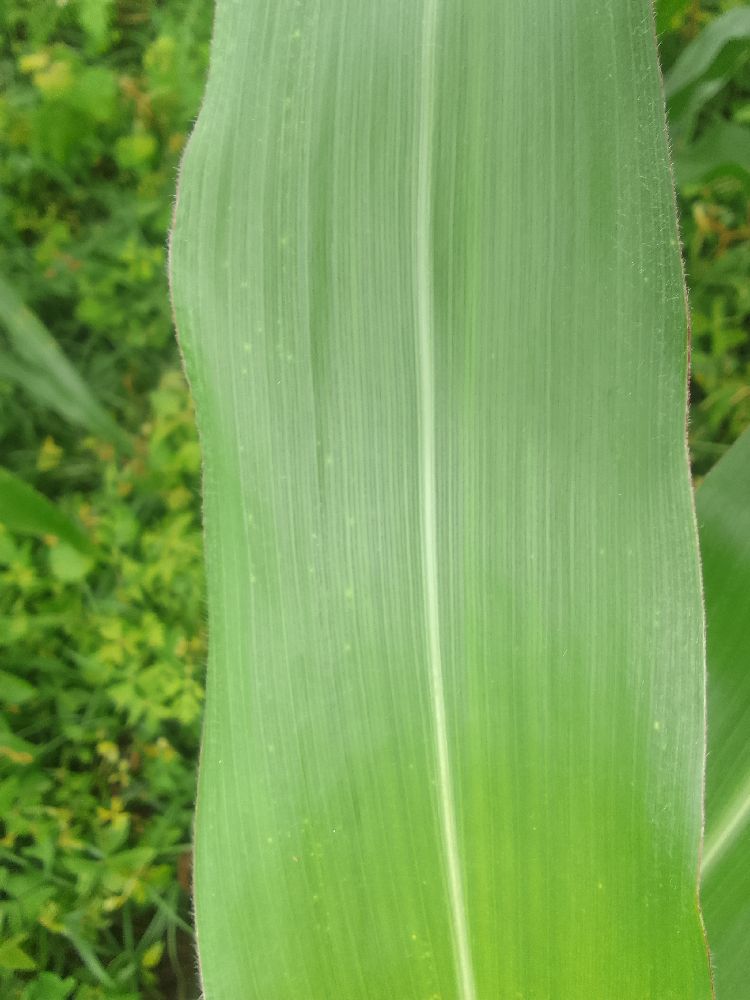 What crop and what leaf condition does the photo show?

maize, healthy
